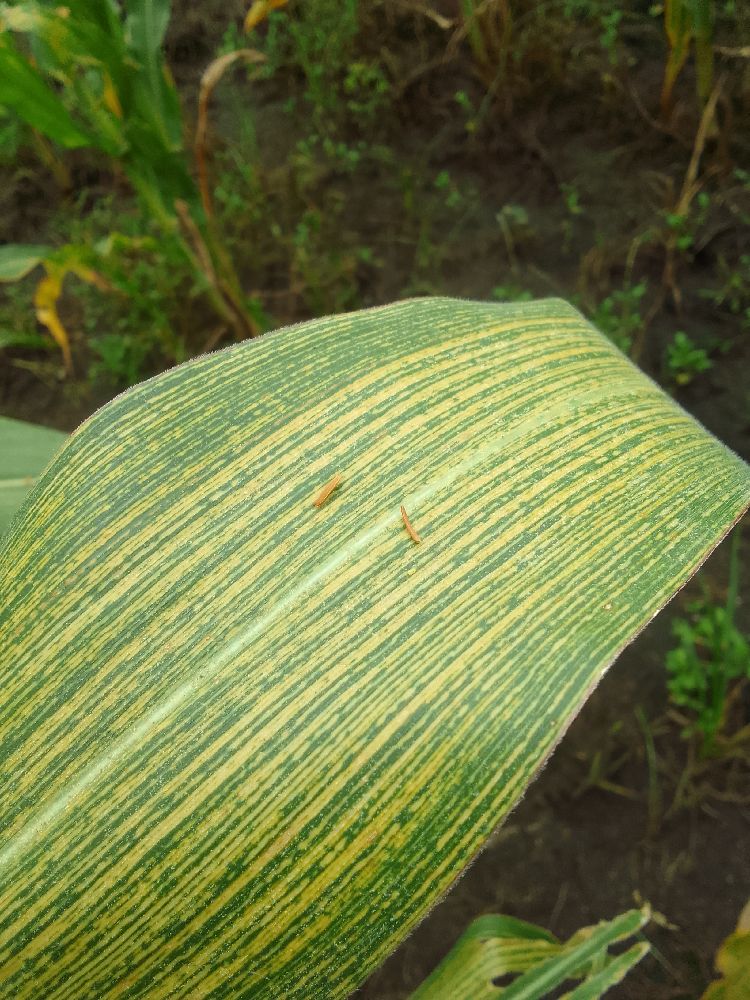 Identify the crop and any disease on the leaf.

maize, maize streak virus
